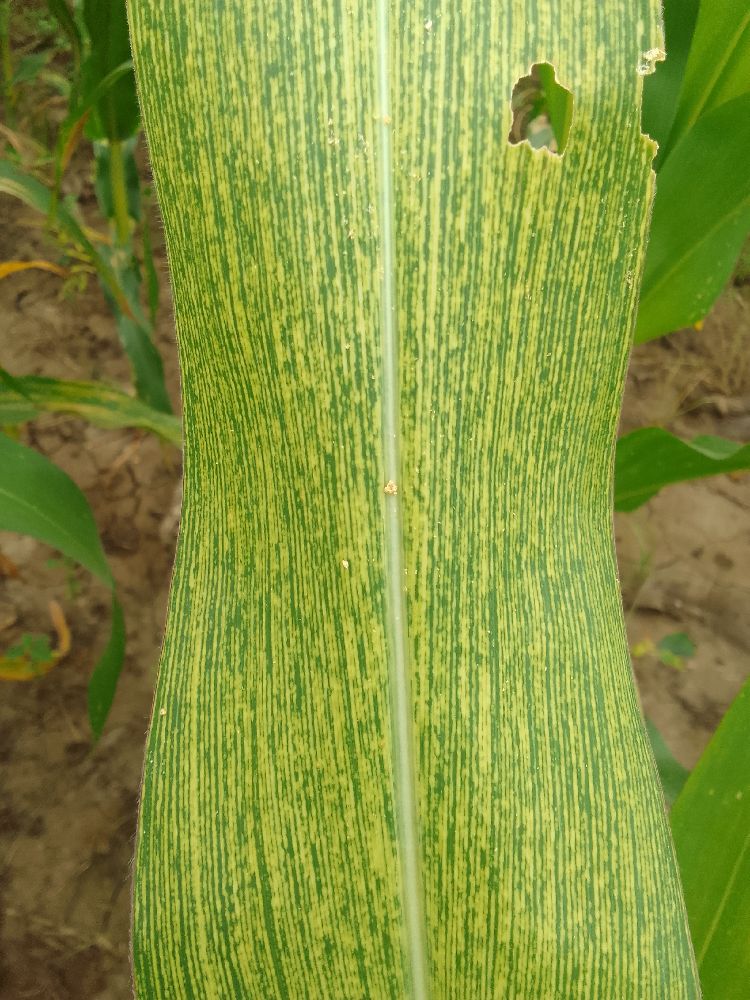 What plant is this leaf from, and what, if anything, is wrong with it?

maize, maize streak virus
